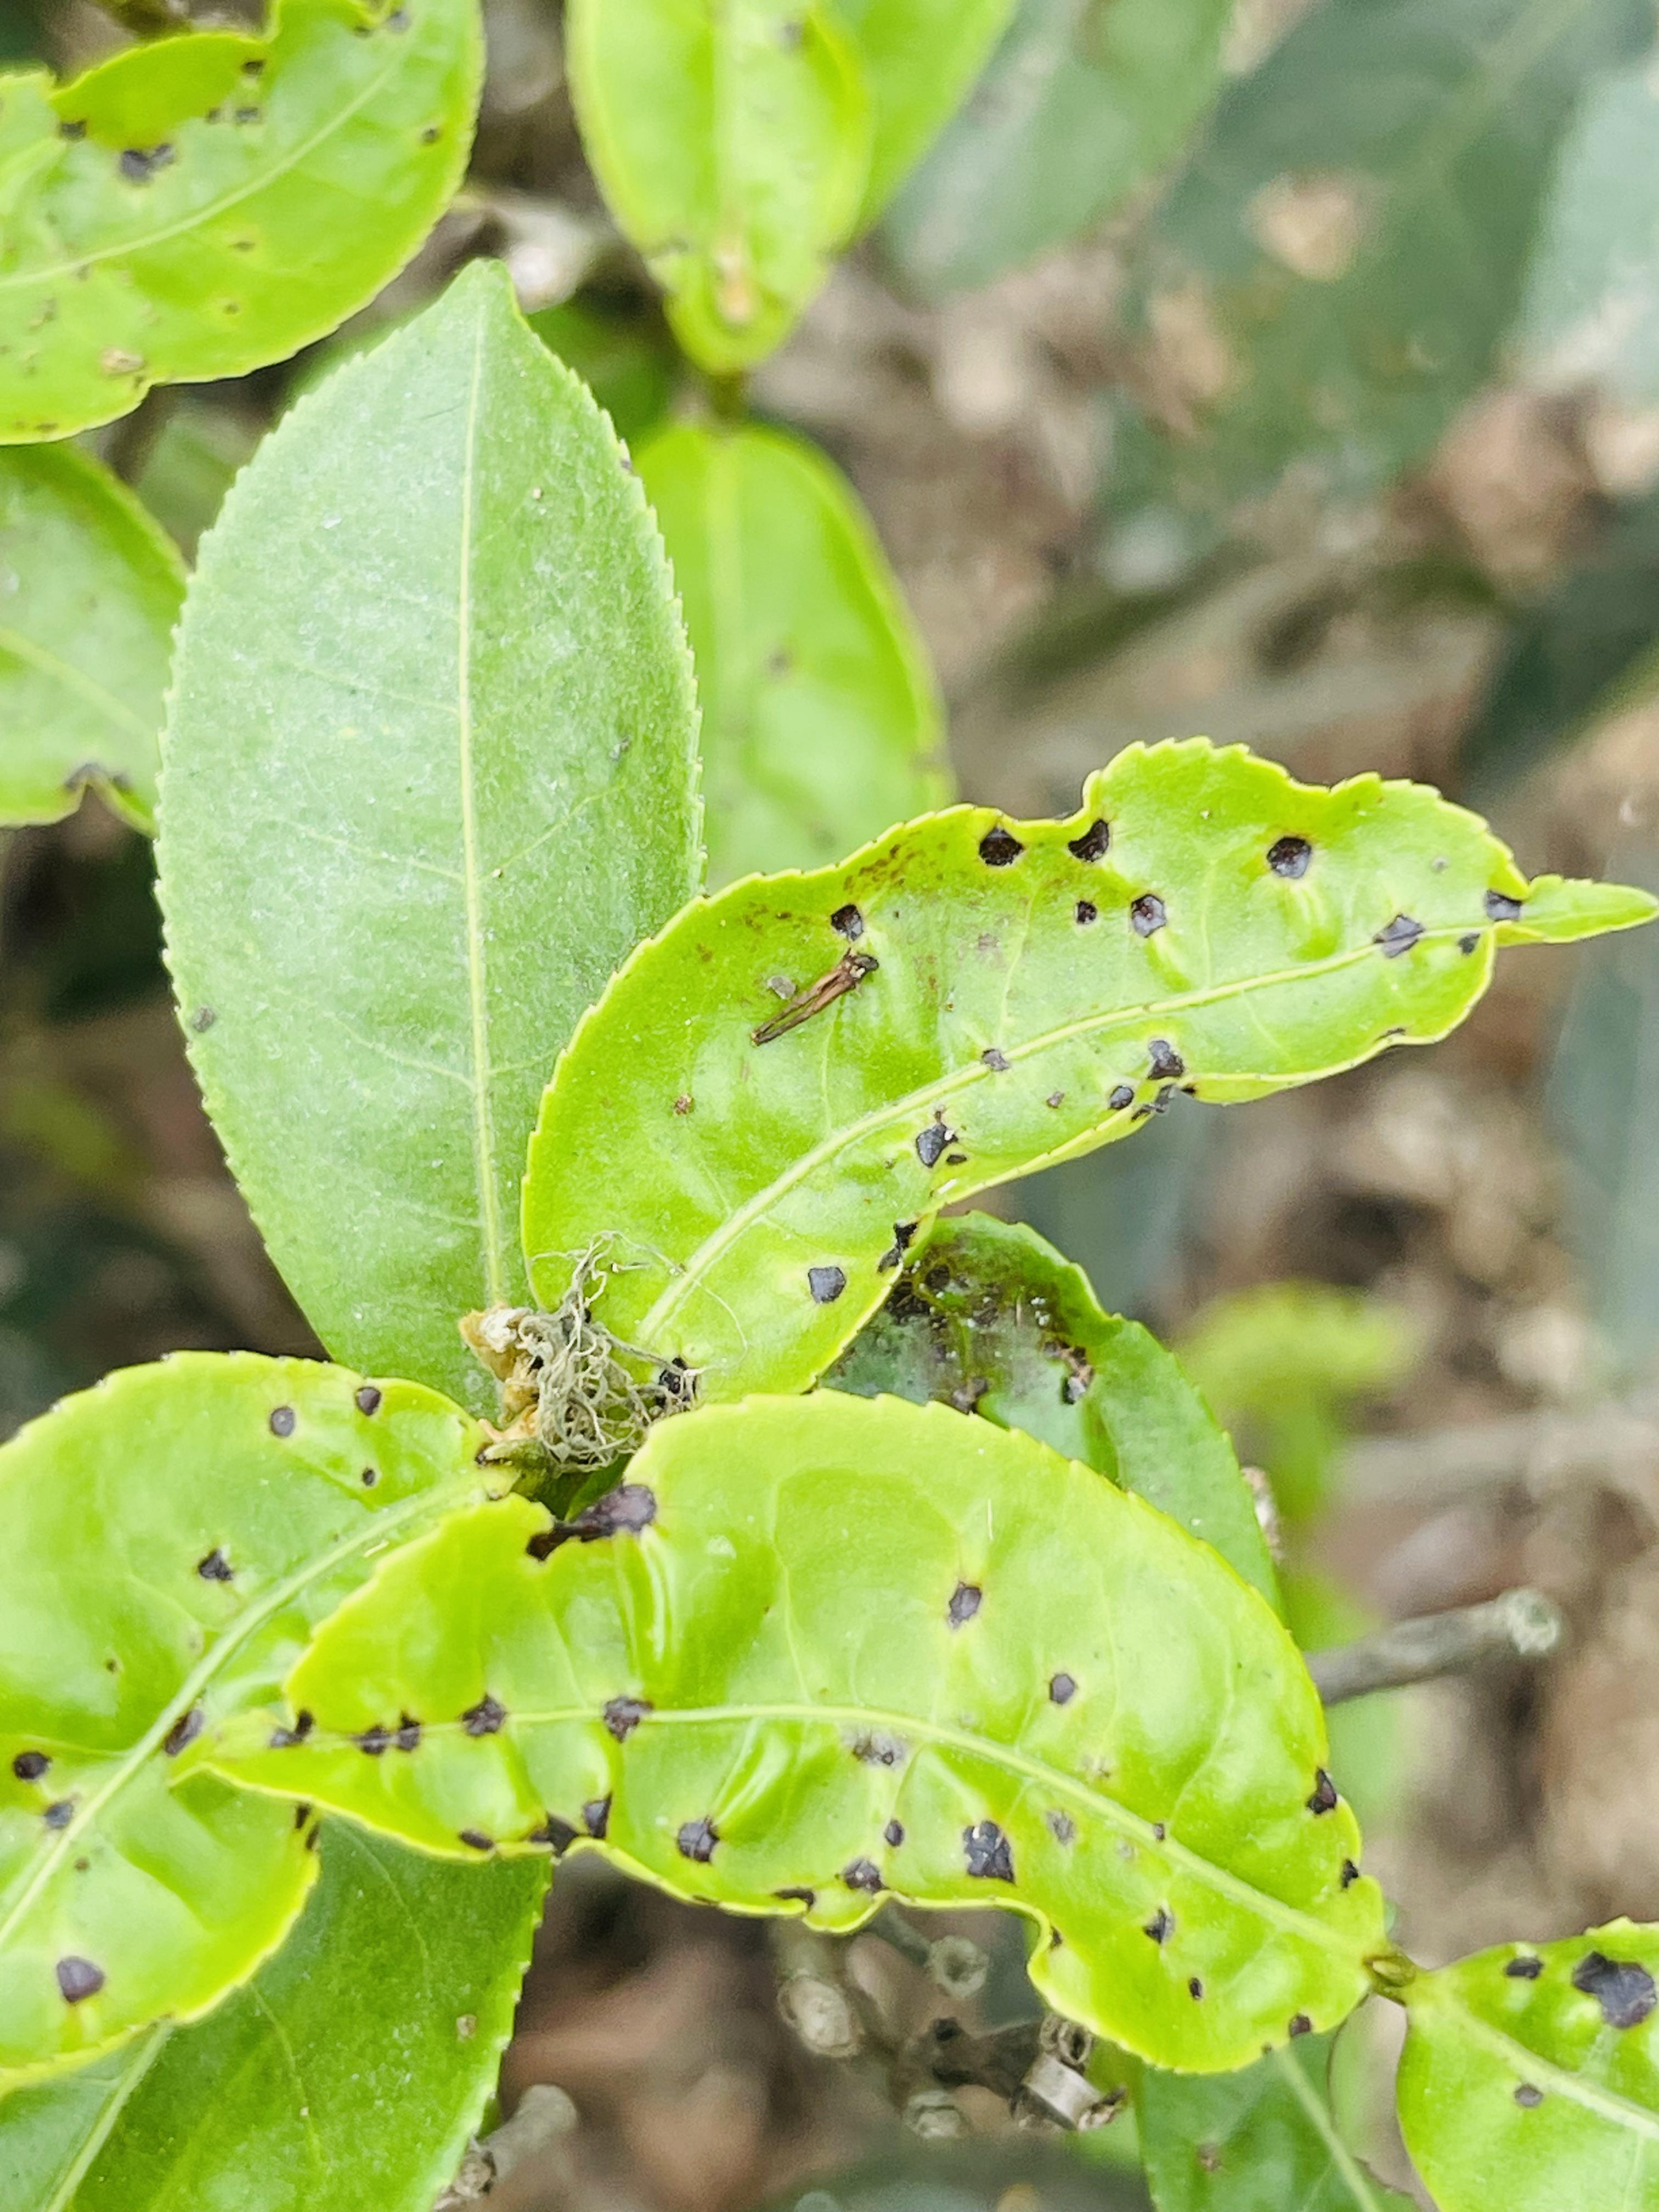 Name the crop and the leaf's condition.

tea, helopeltis
